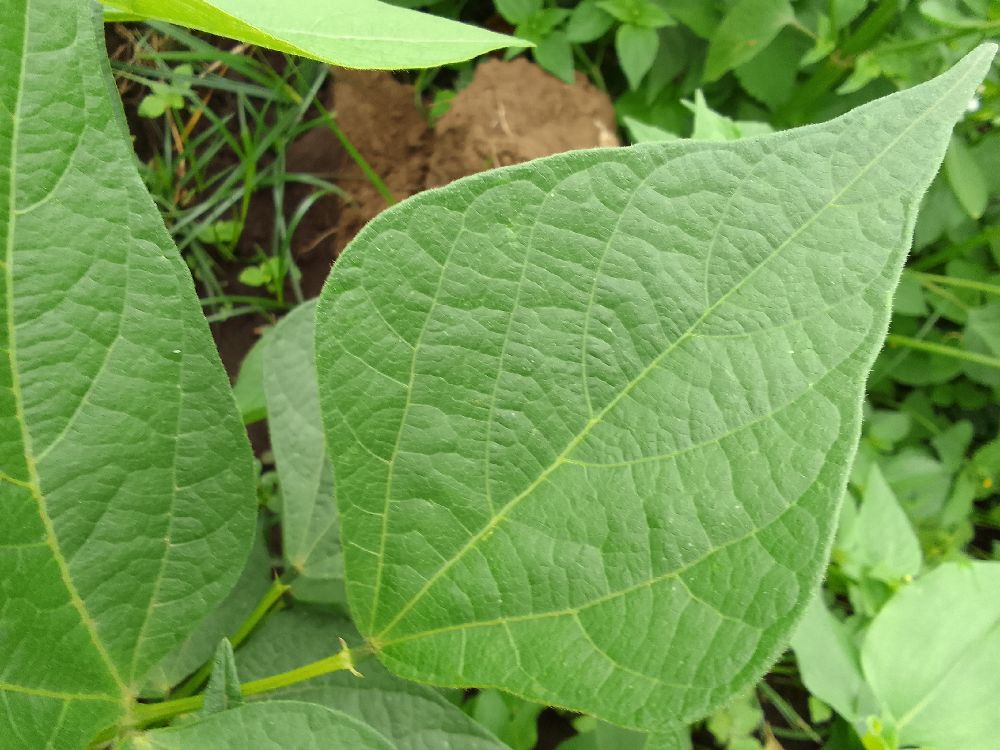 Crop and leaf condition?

common bean, healthy
